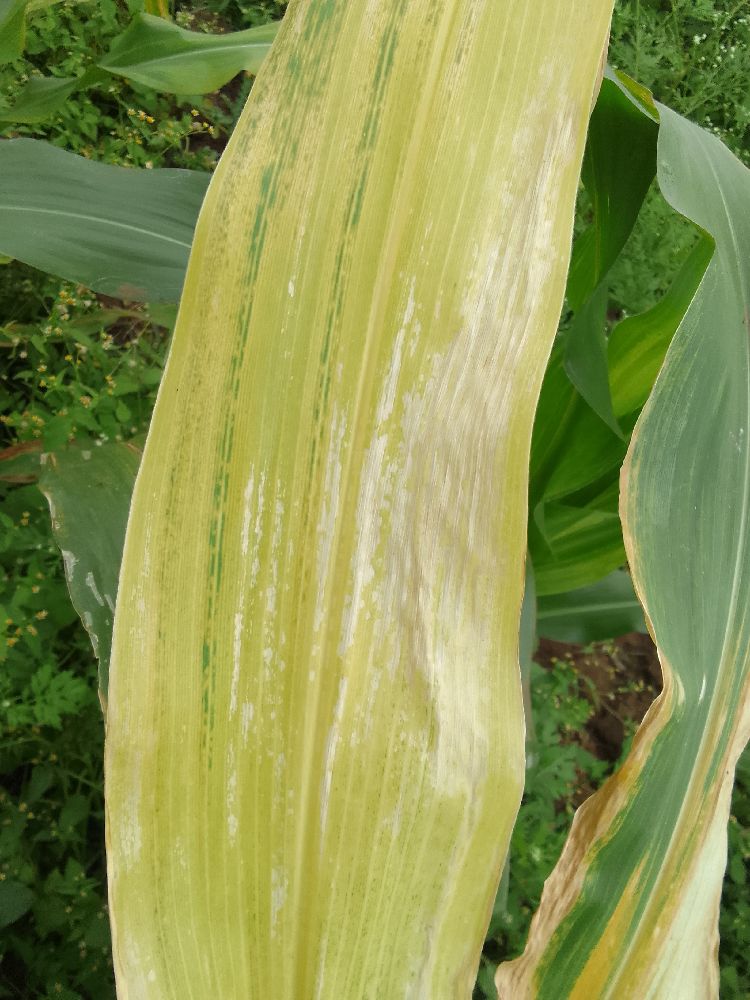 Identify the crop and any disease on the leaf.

maize, maize lethal necrosis
